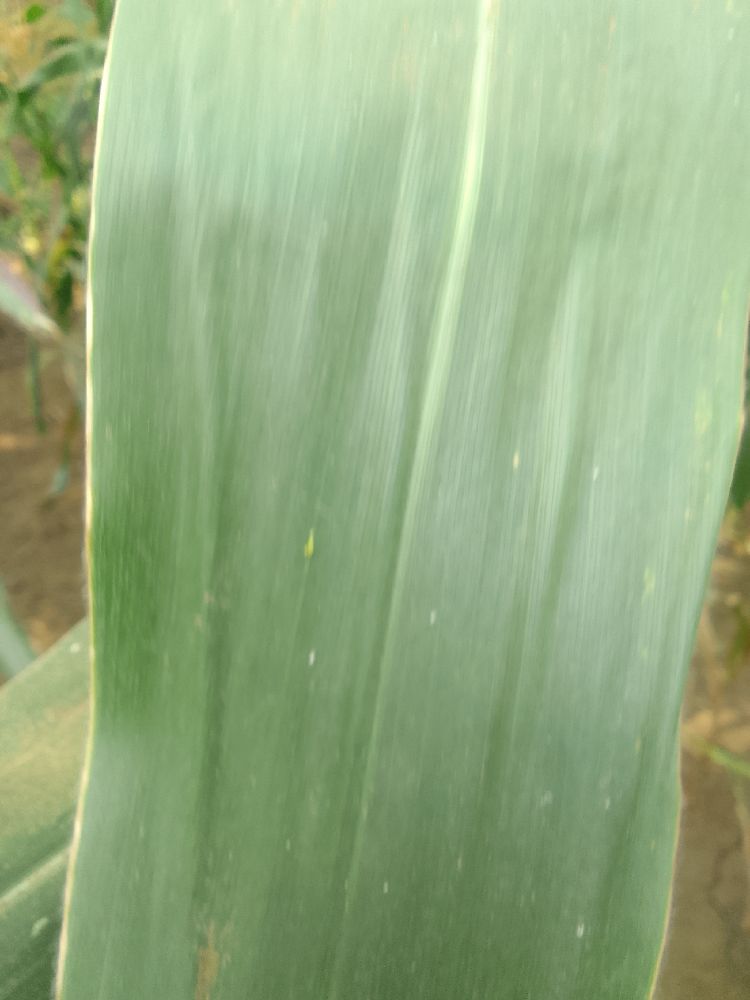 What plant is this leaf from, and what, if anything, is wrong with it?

maize, healthy
